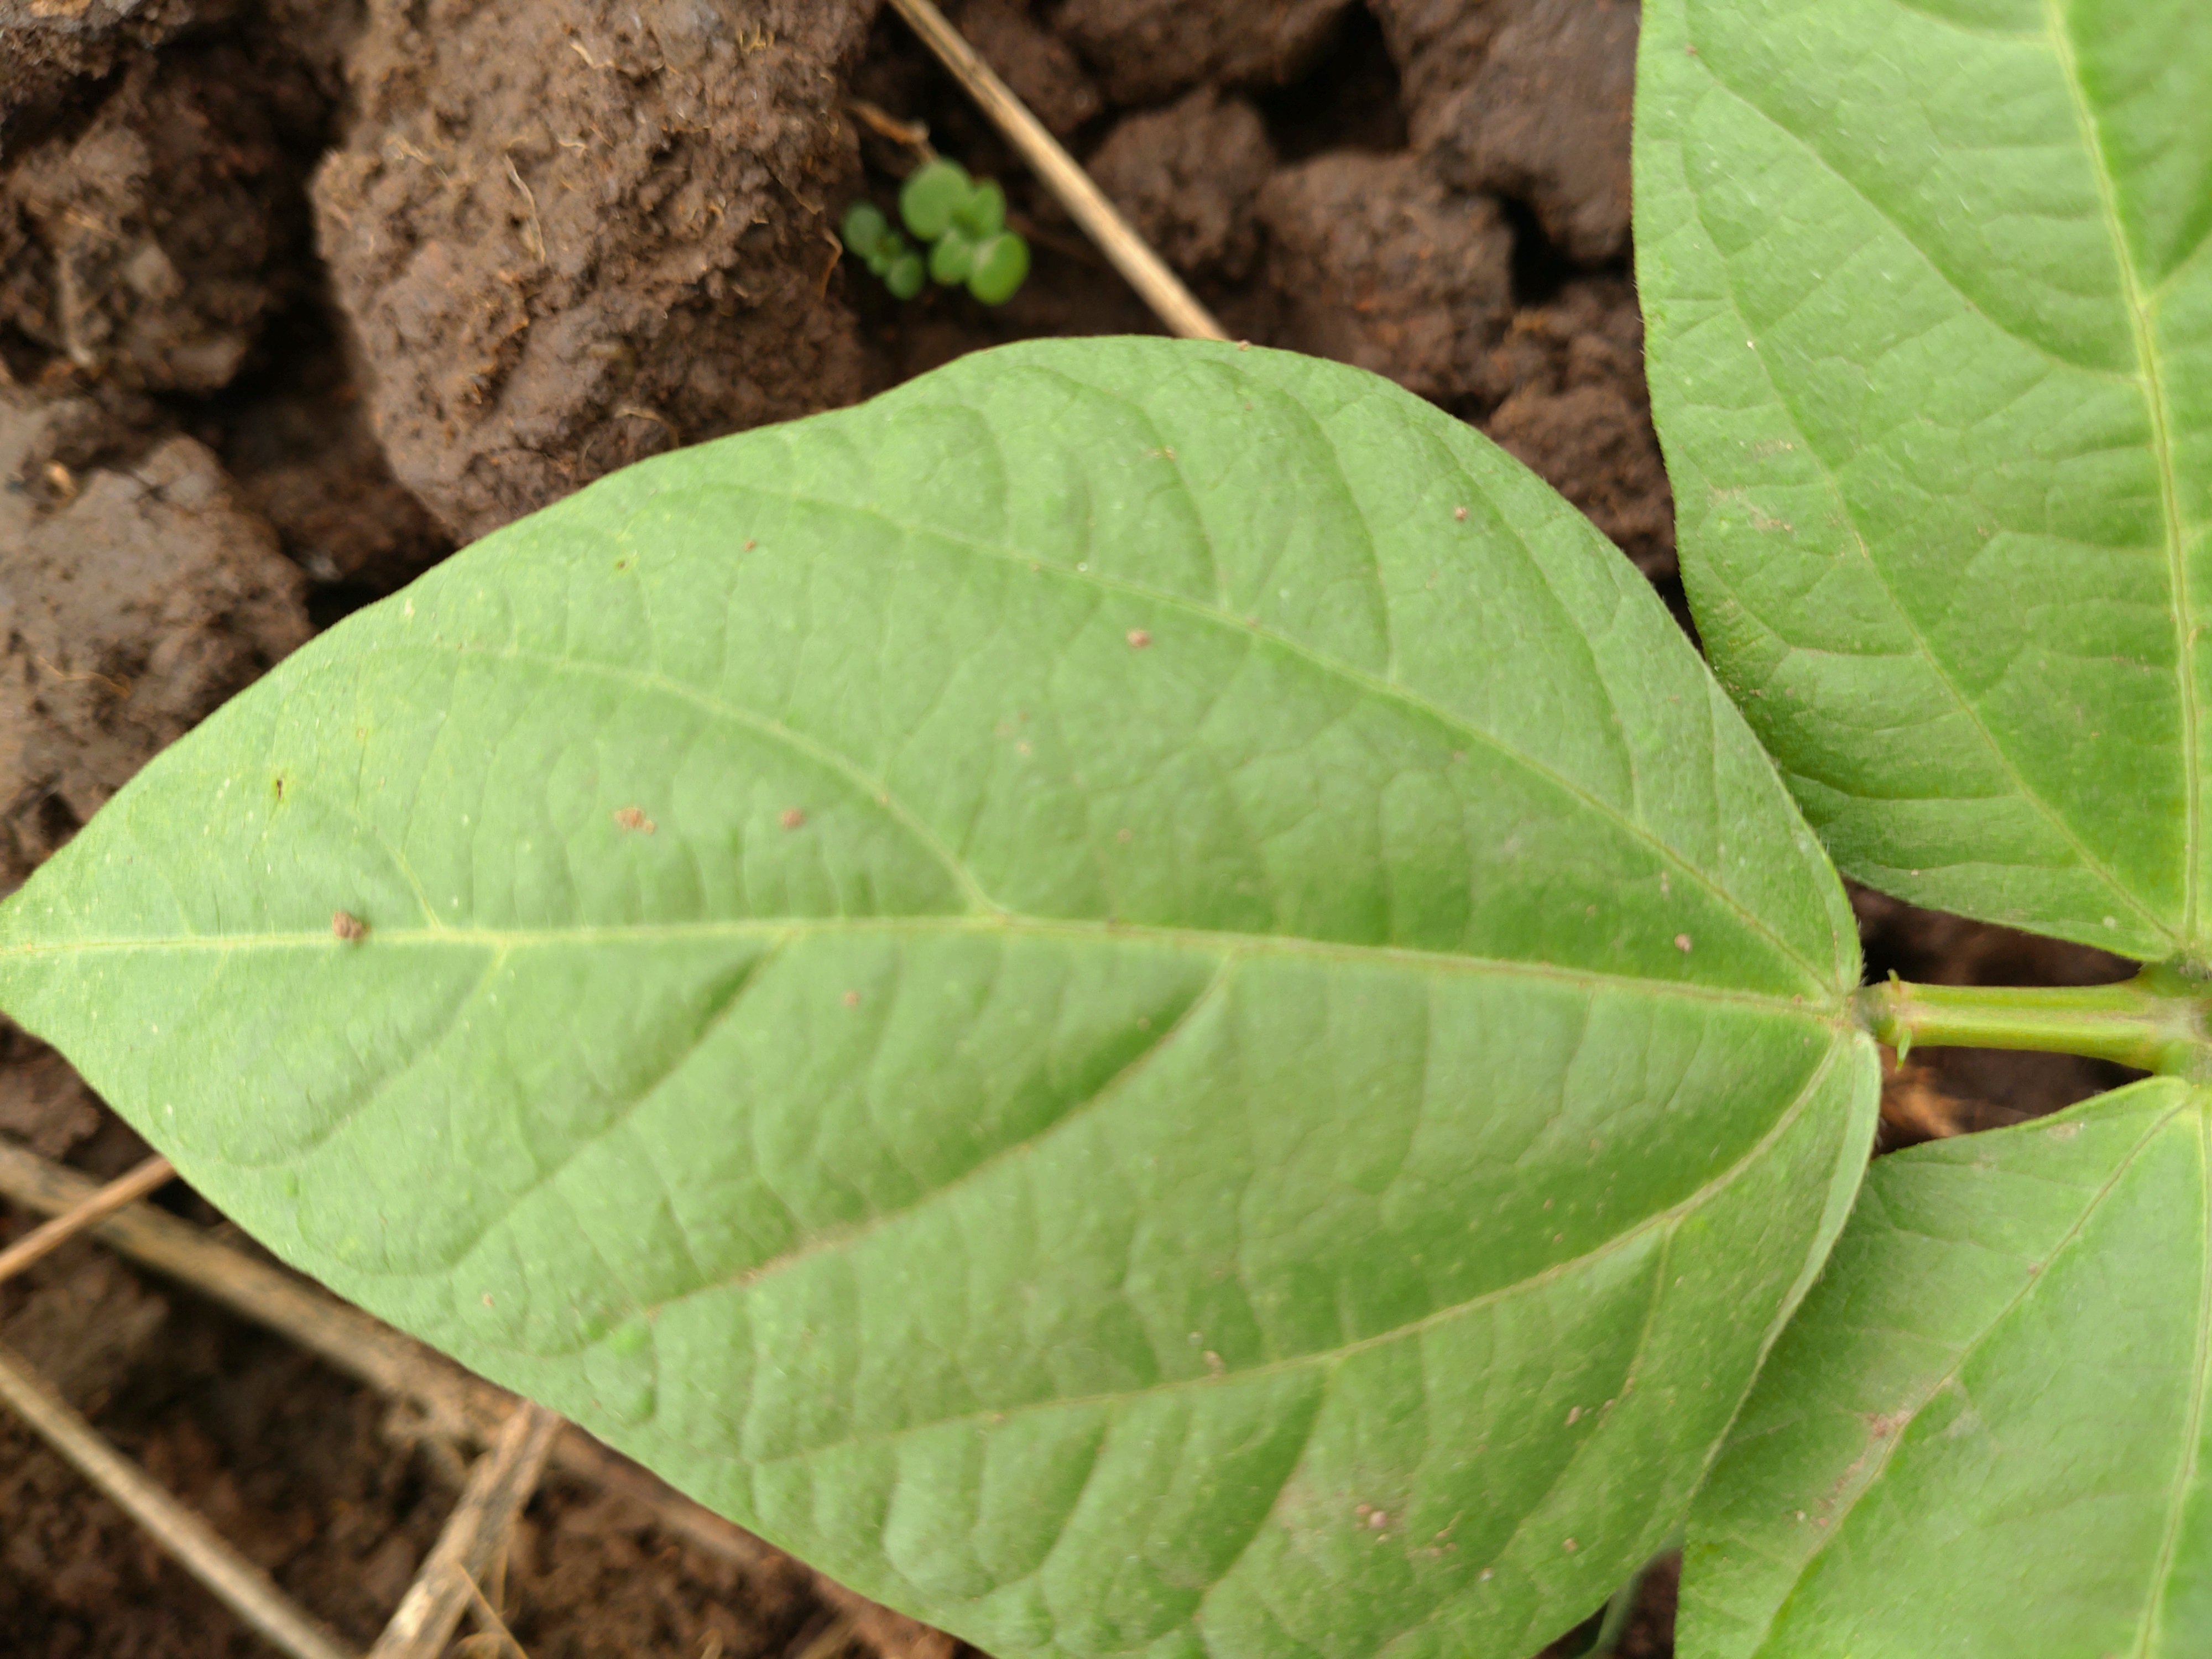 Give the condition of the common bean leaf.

healthy
